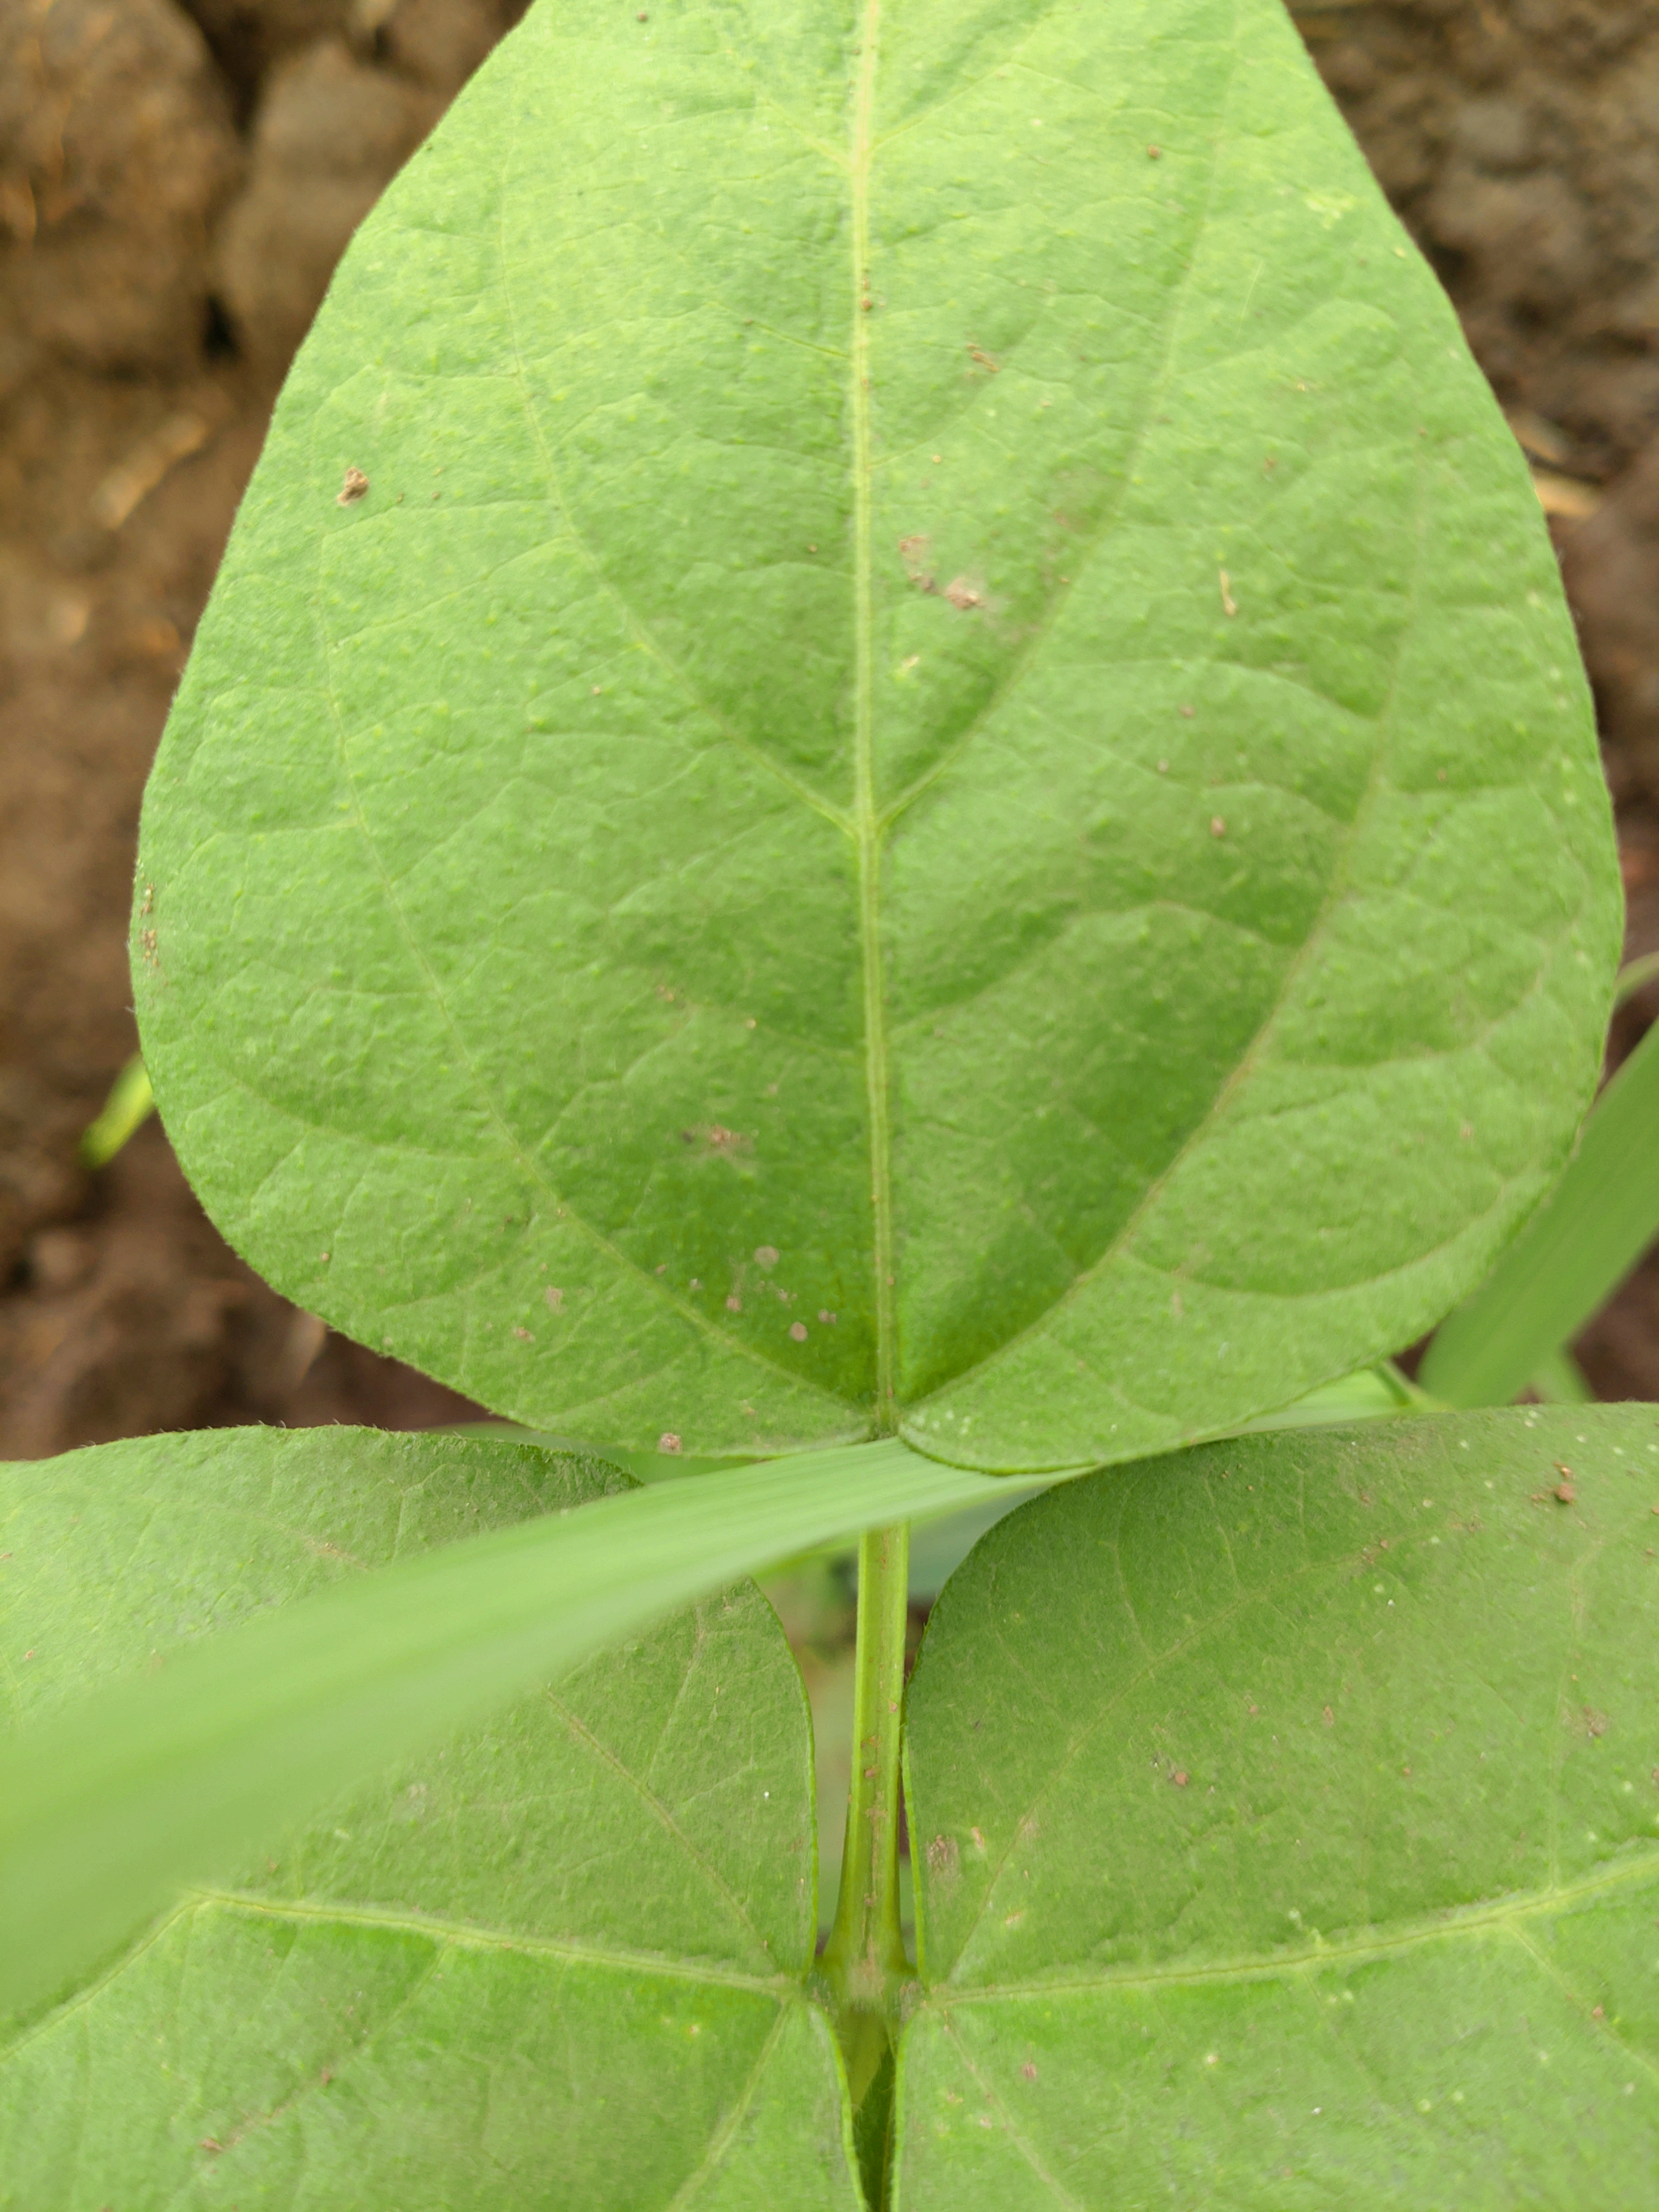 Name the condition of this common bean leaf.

healthy
